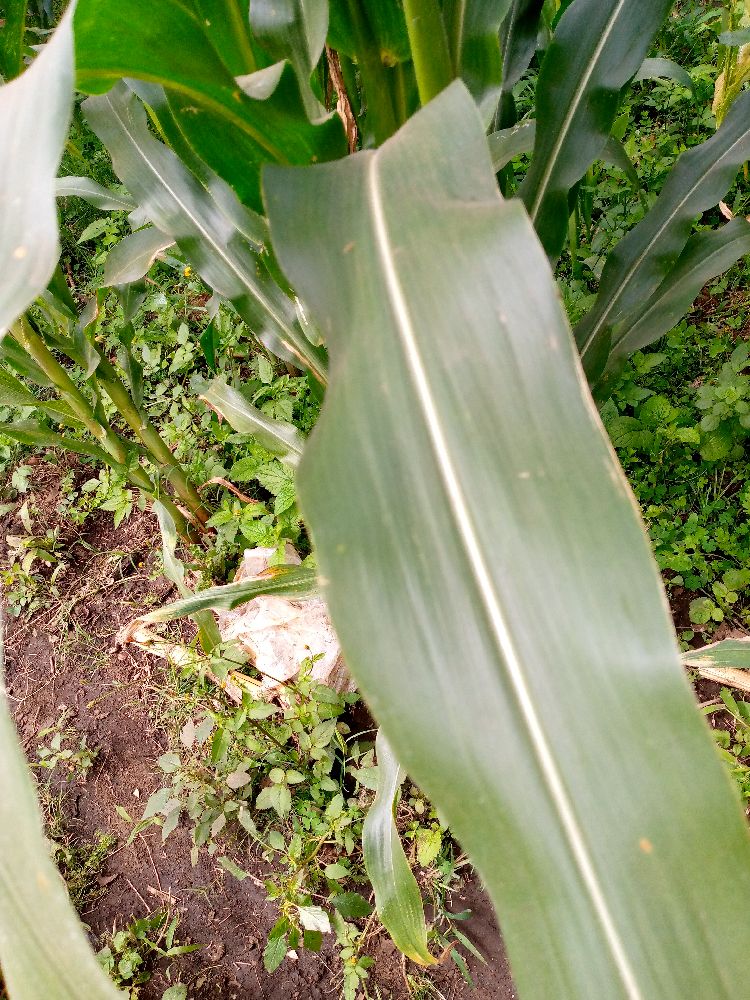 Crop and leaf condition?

maize, healthy
